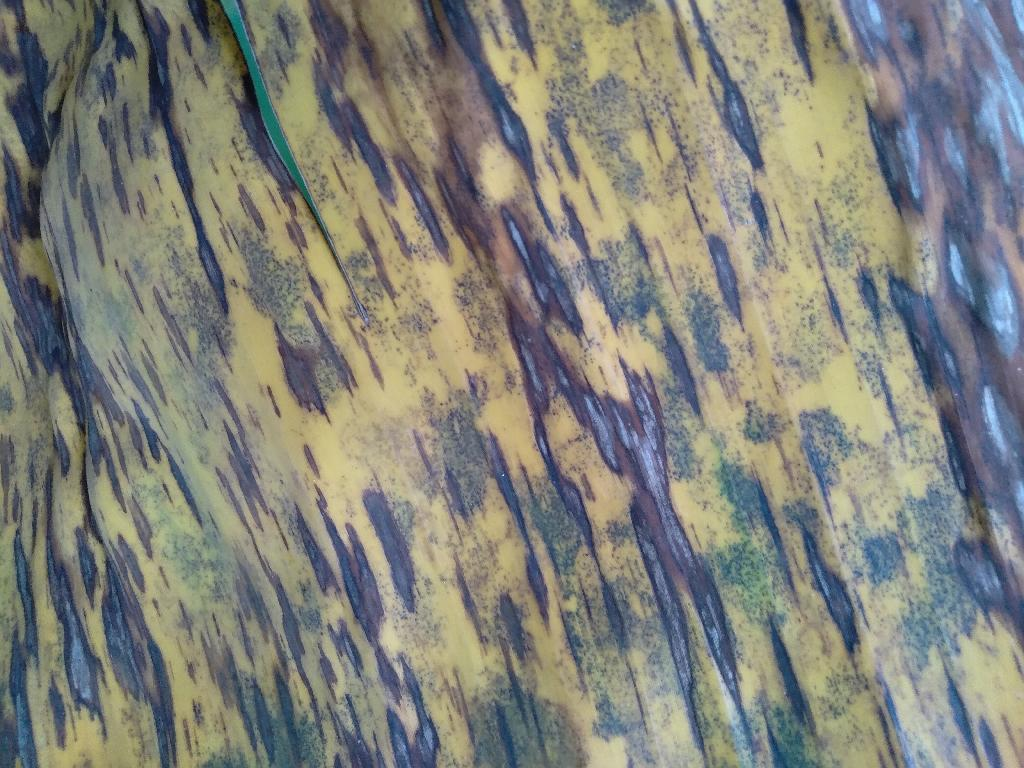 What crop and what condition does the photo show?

banana, black sigatoka
